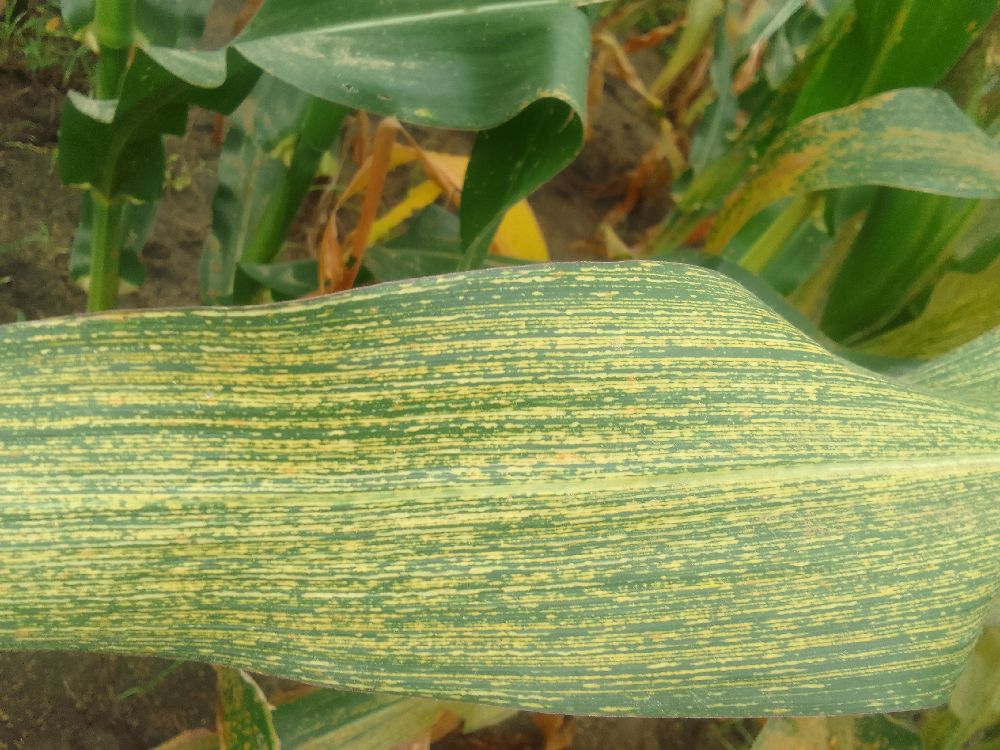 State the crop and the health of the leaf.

maize, maize streak virus
